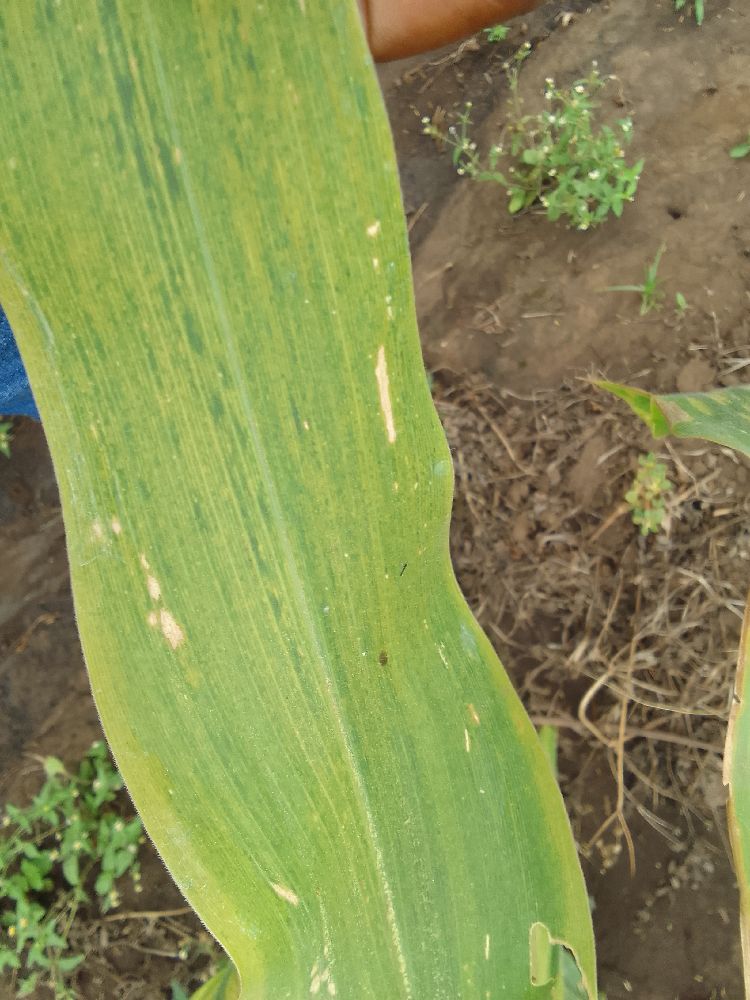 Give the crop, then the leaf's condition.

maize, maize lethal necrosis
